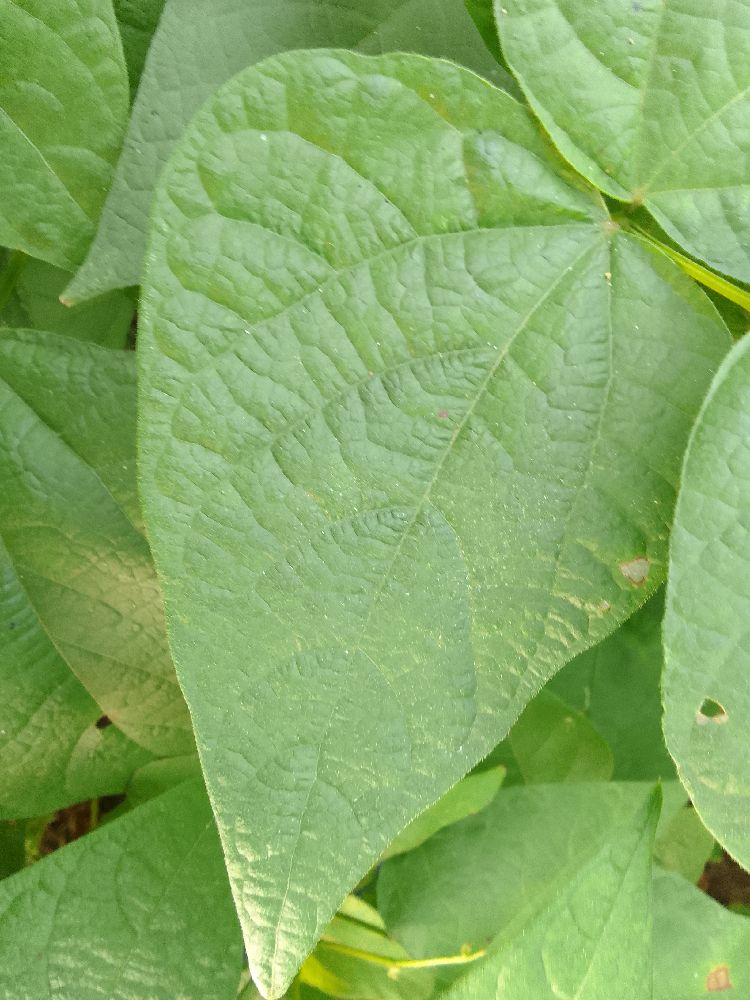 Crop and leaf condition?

common bean, healthy
